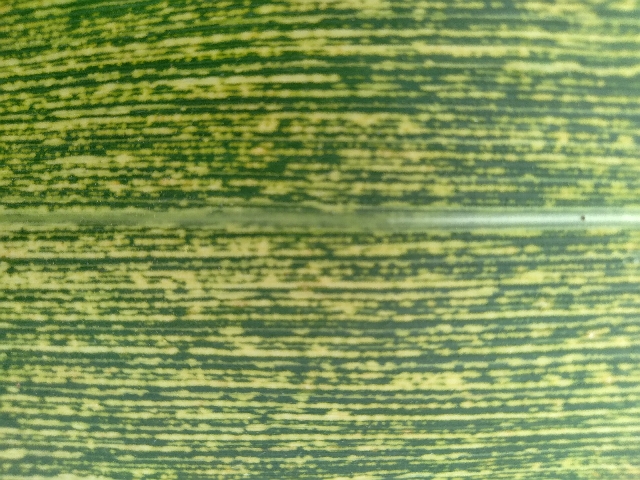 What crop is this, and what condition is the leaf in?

maize, maize streak virus
